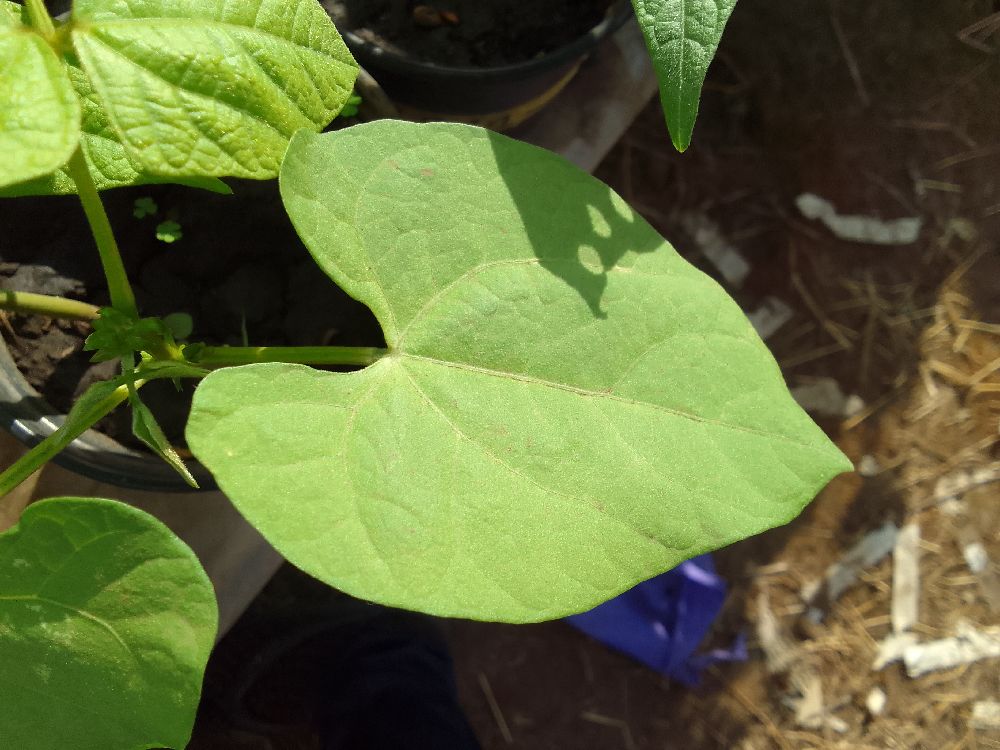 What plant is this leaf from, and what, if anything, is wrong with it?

common bean, healthy
